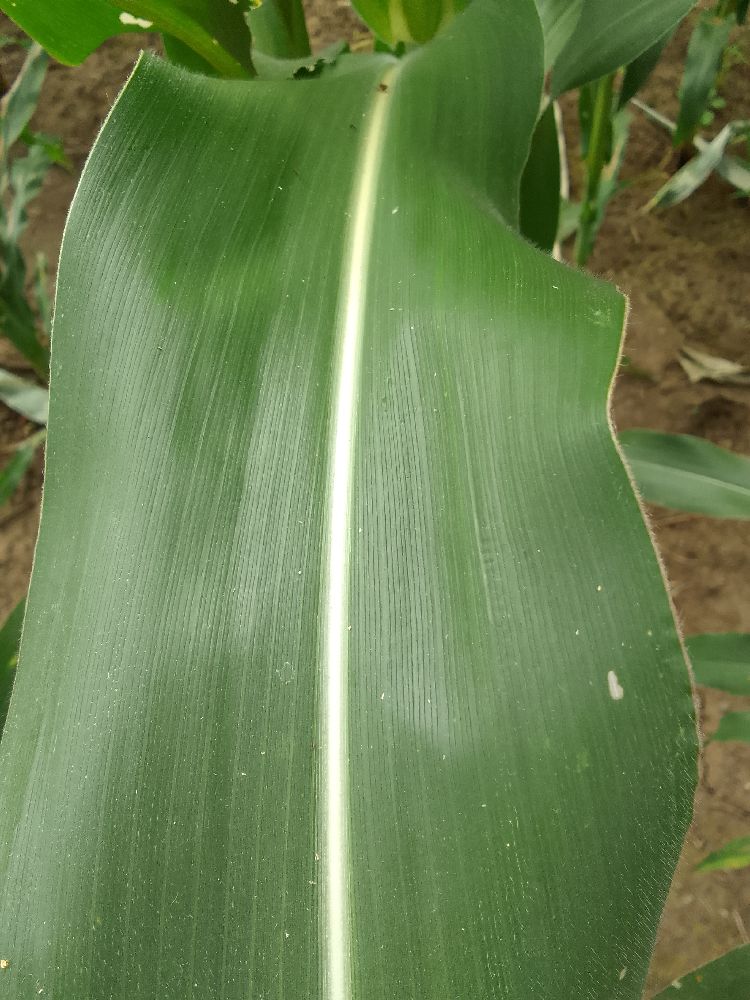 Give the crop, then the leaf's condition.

maize, healthy
